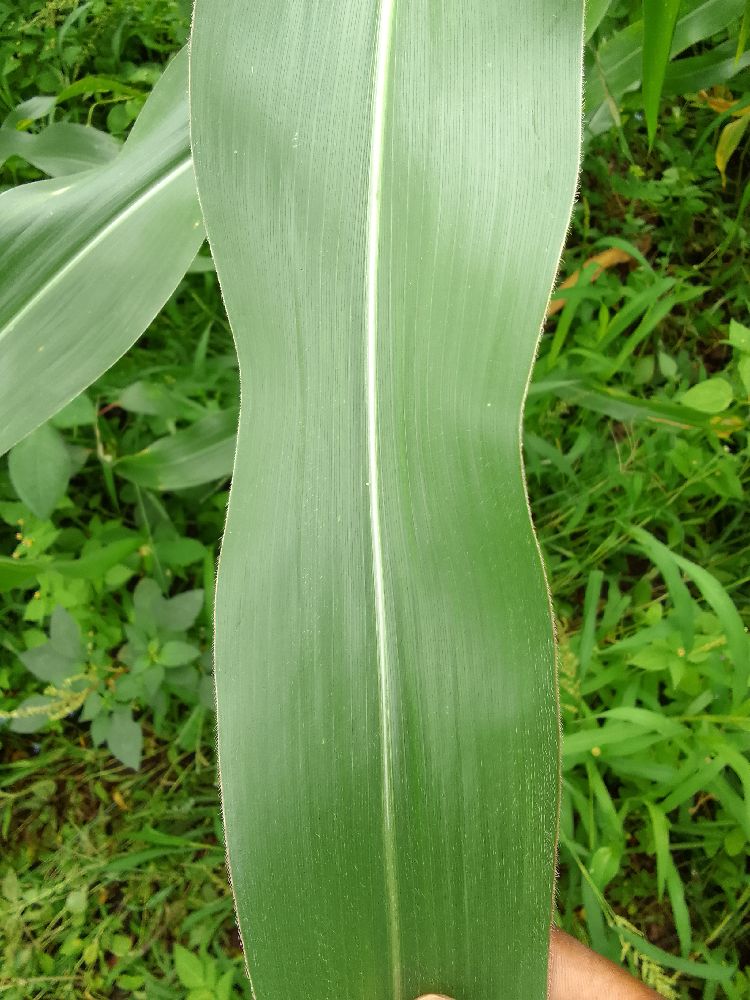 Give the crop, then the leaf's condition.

maize, healthy
